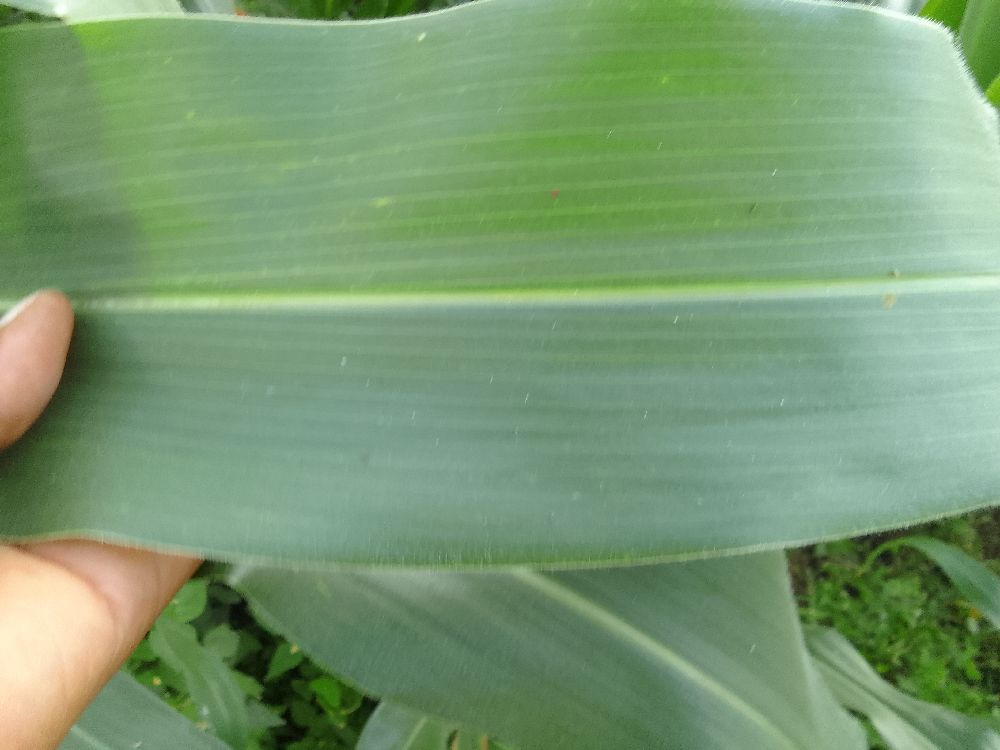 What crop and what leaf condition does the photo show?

maize, healthy
